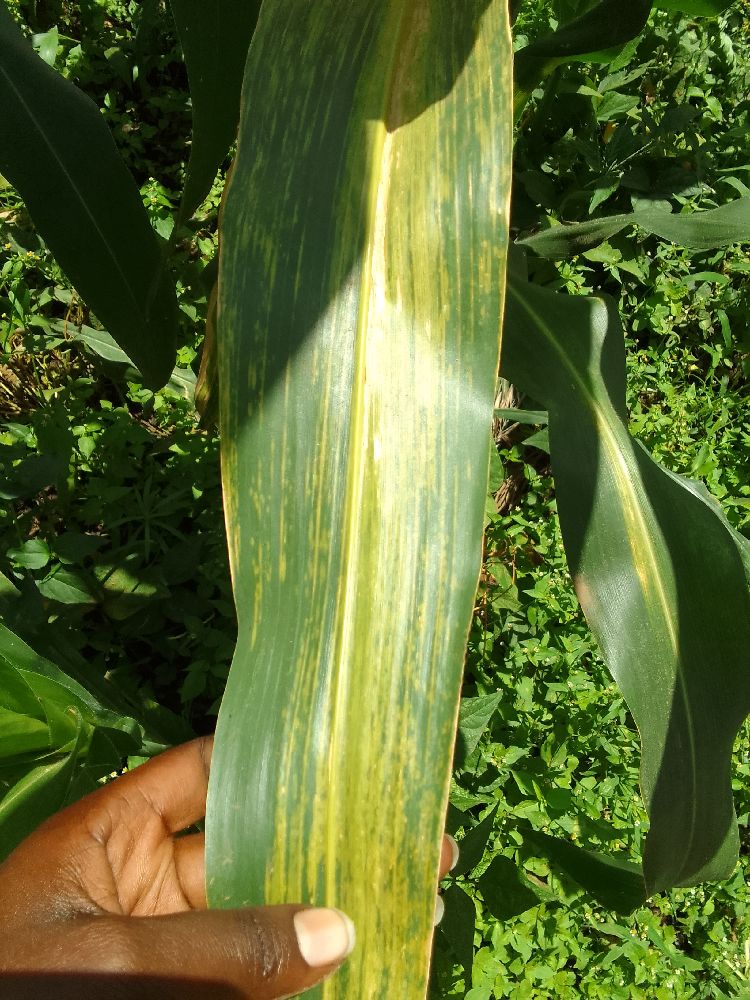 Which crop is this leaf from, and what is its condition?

maize, maize lethal necrosis
